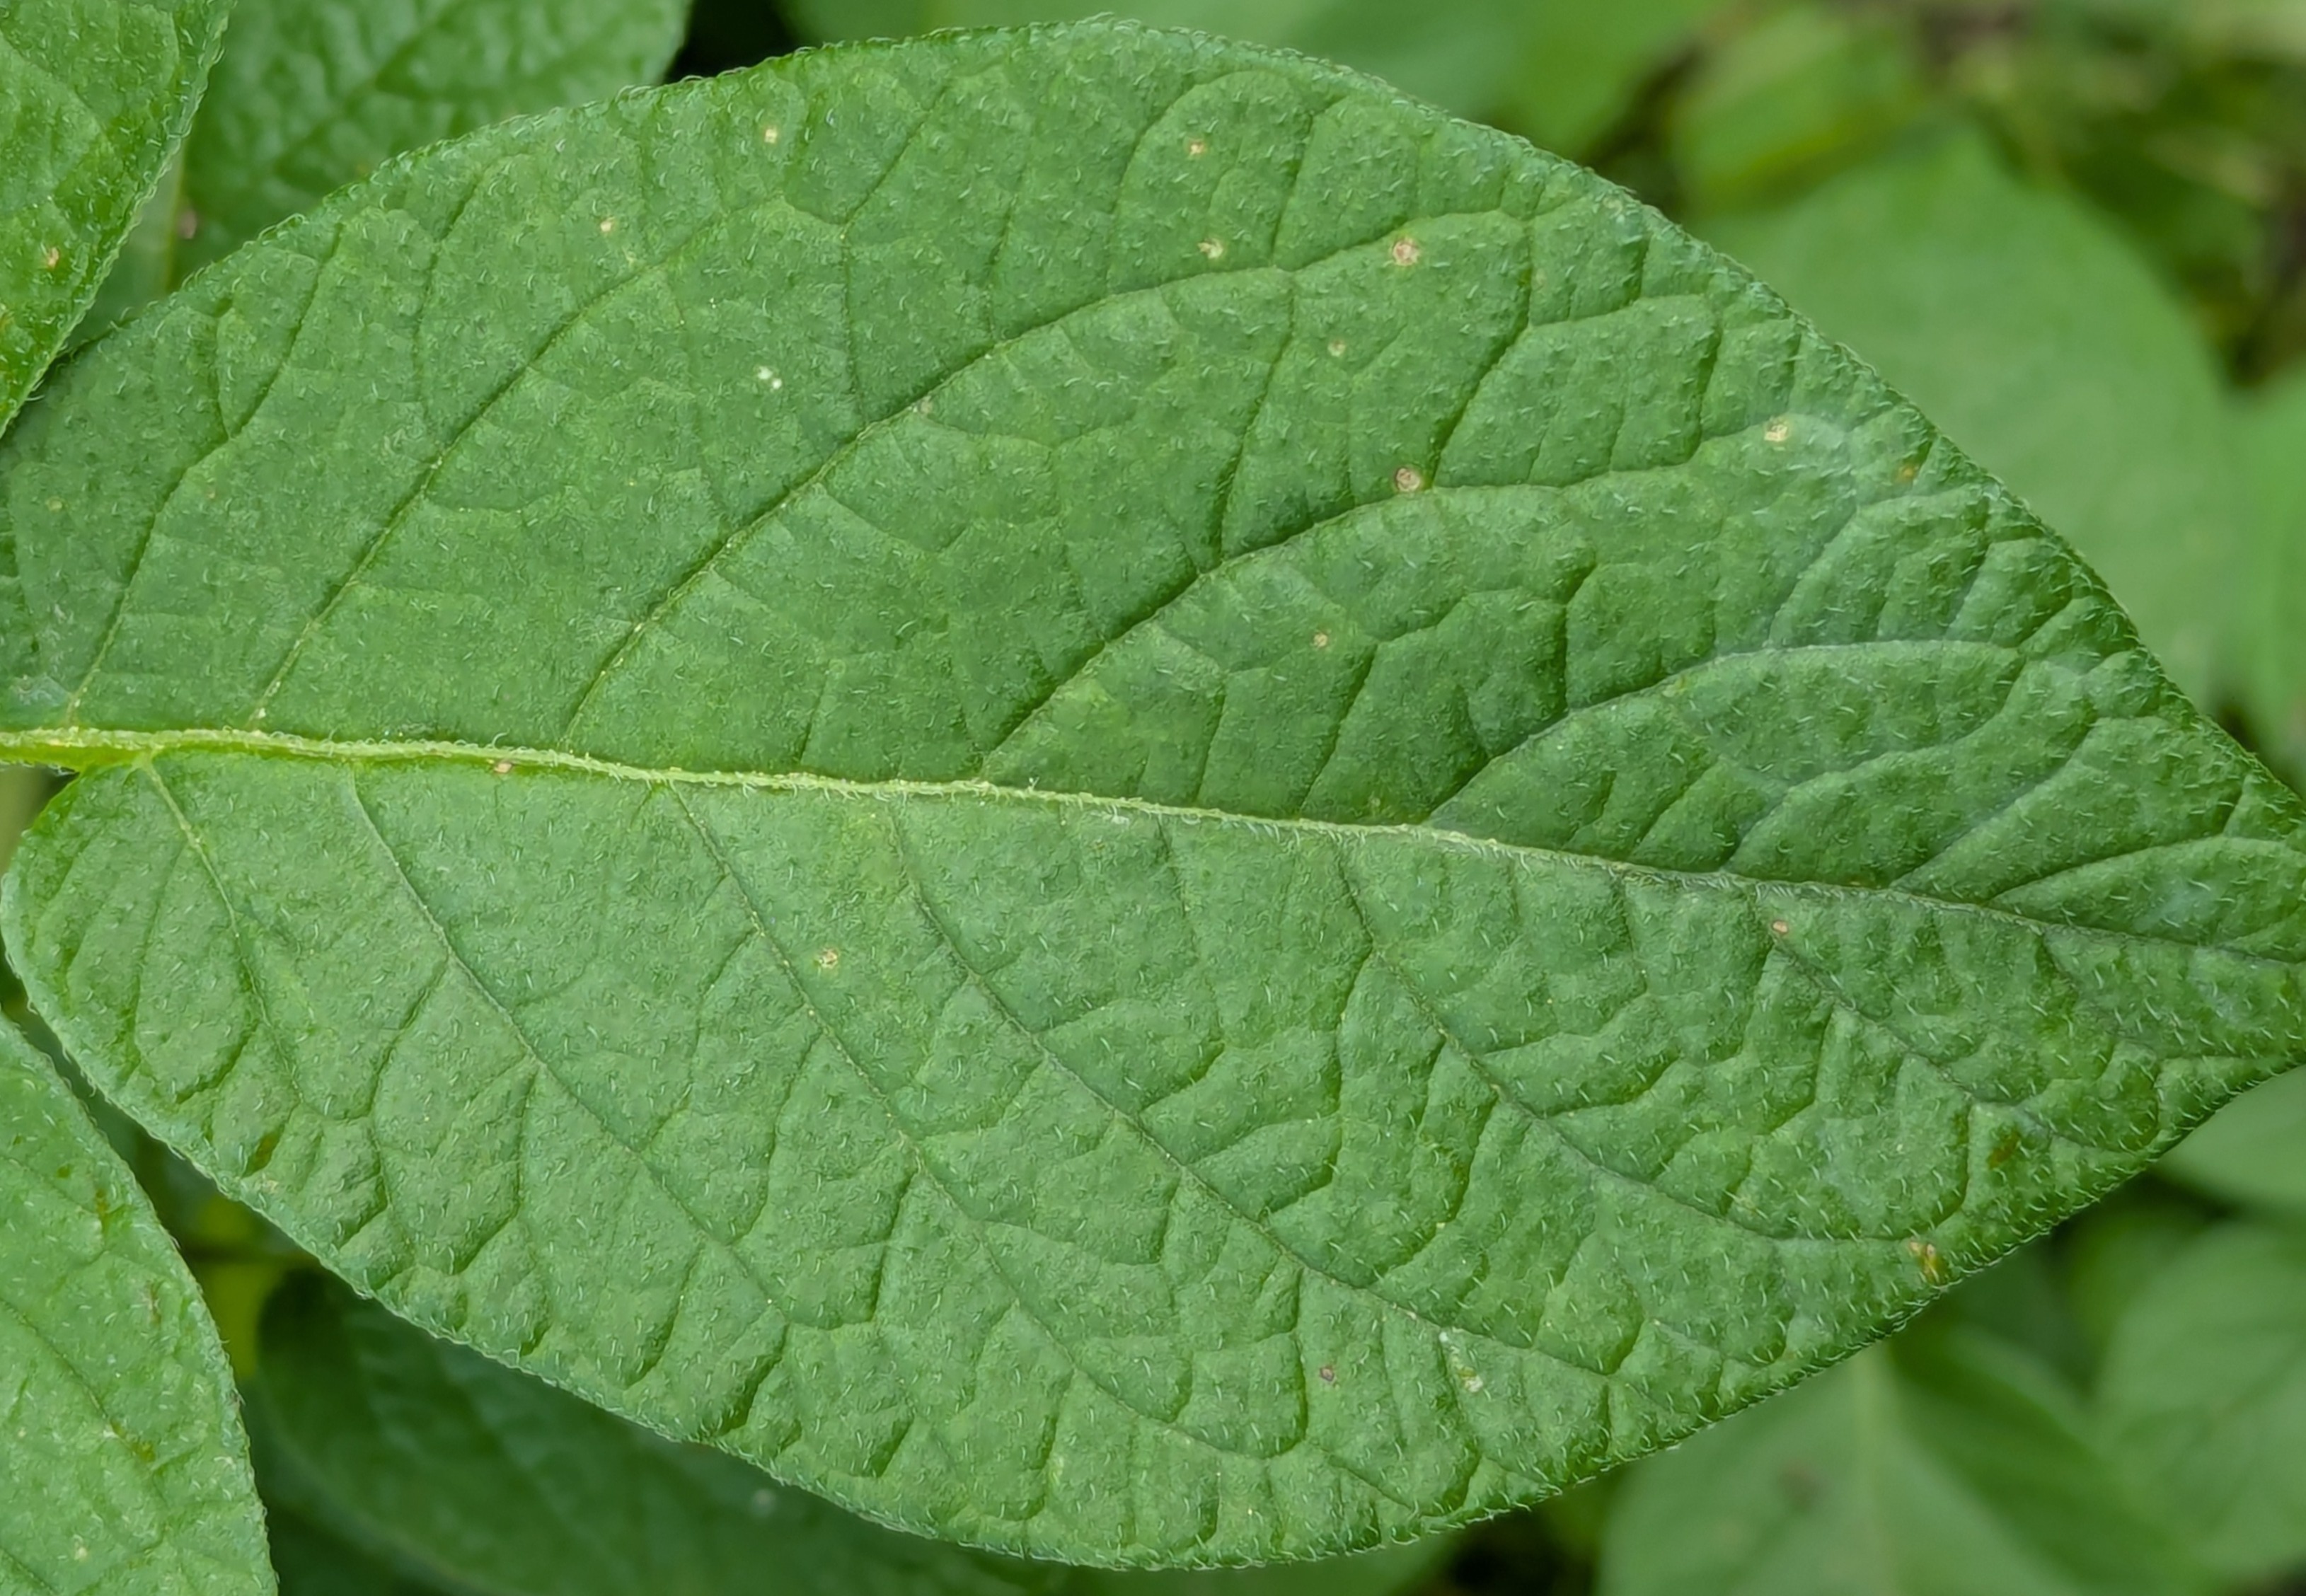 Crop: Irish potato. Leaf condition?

healthy
